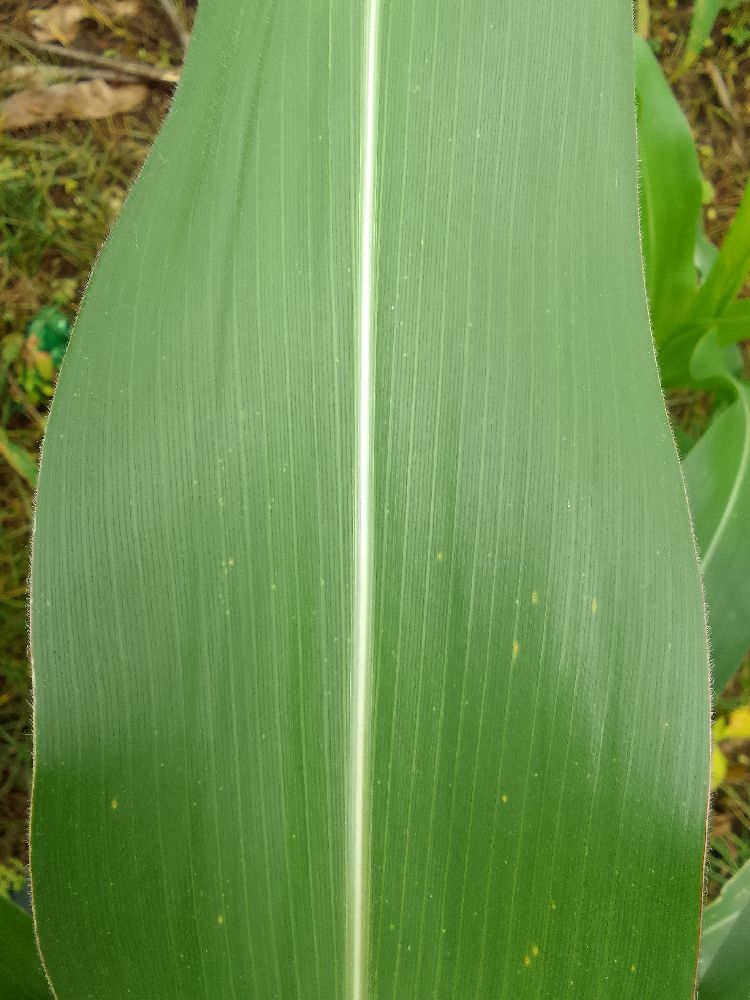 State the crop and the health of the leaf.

maize, healthy
